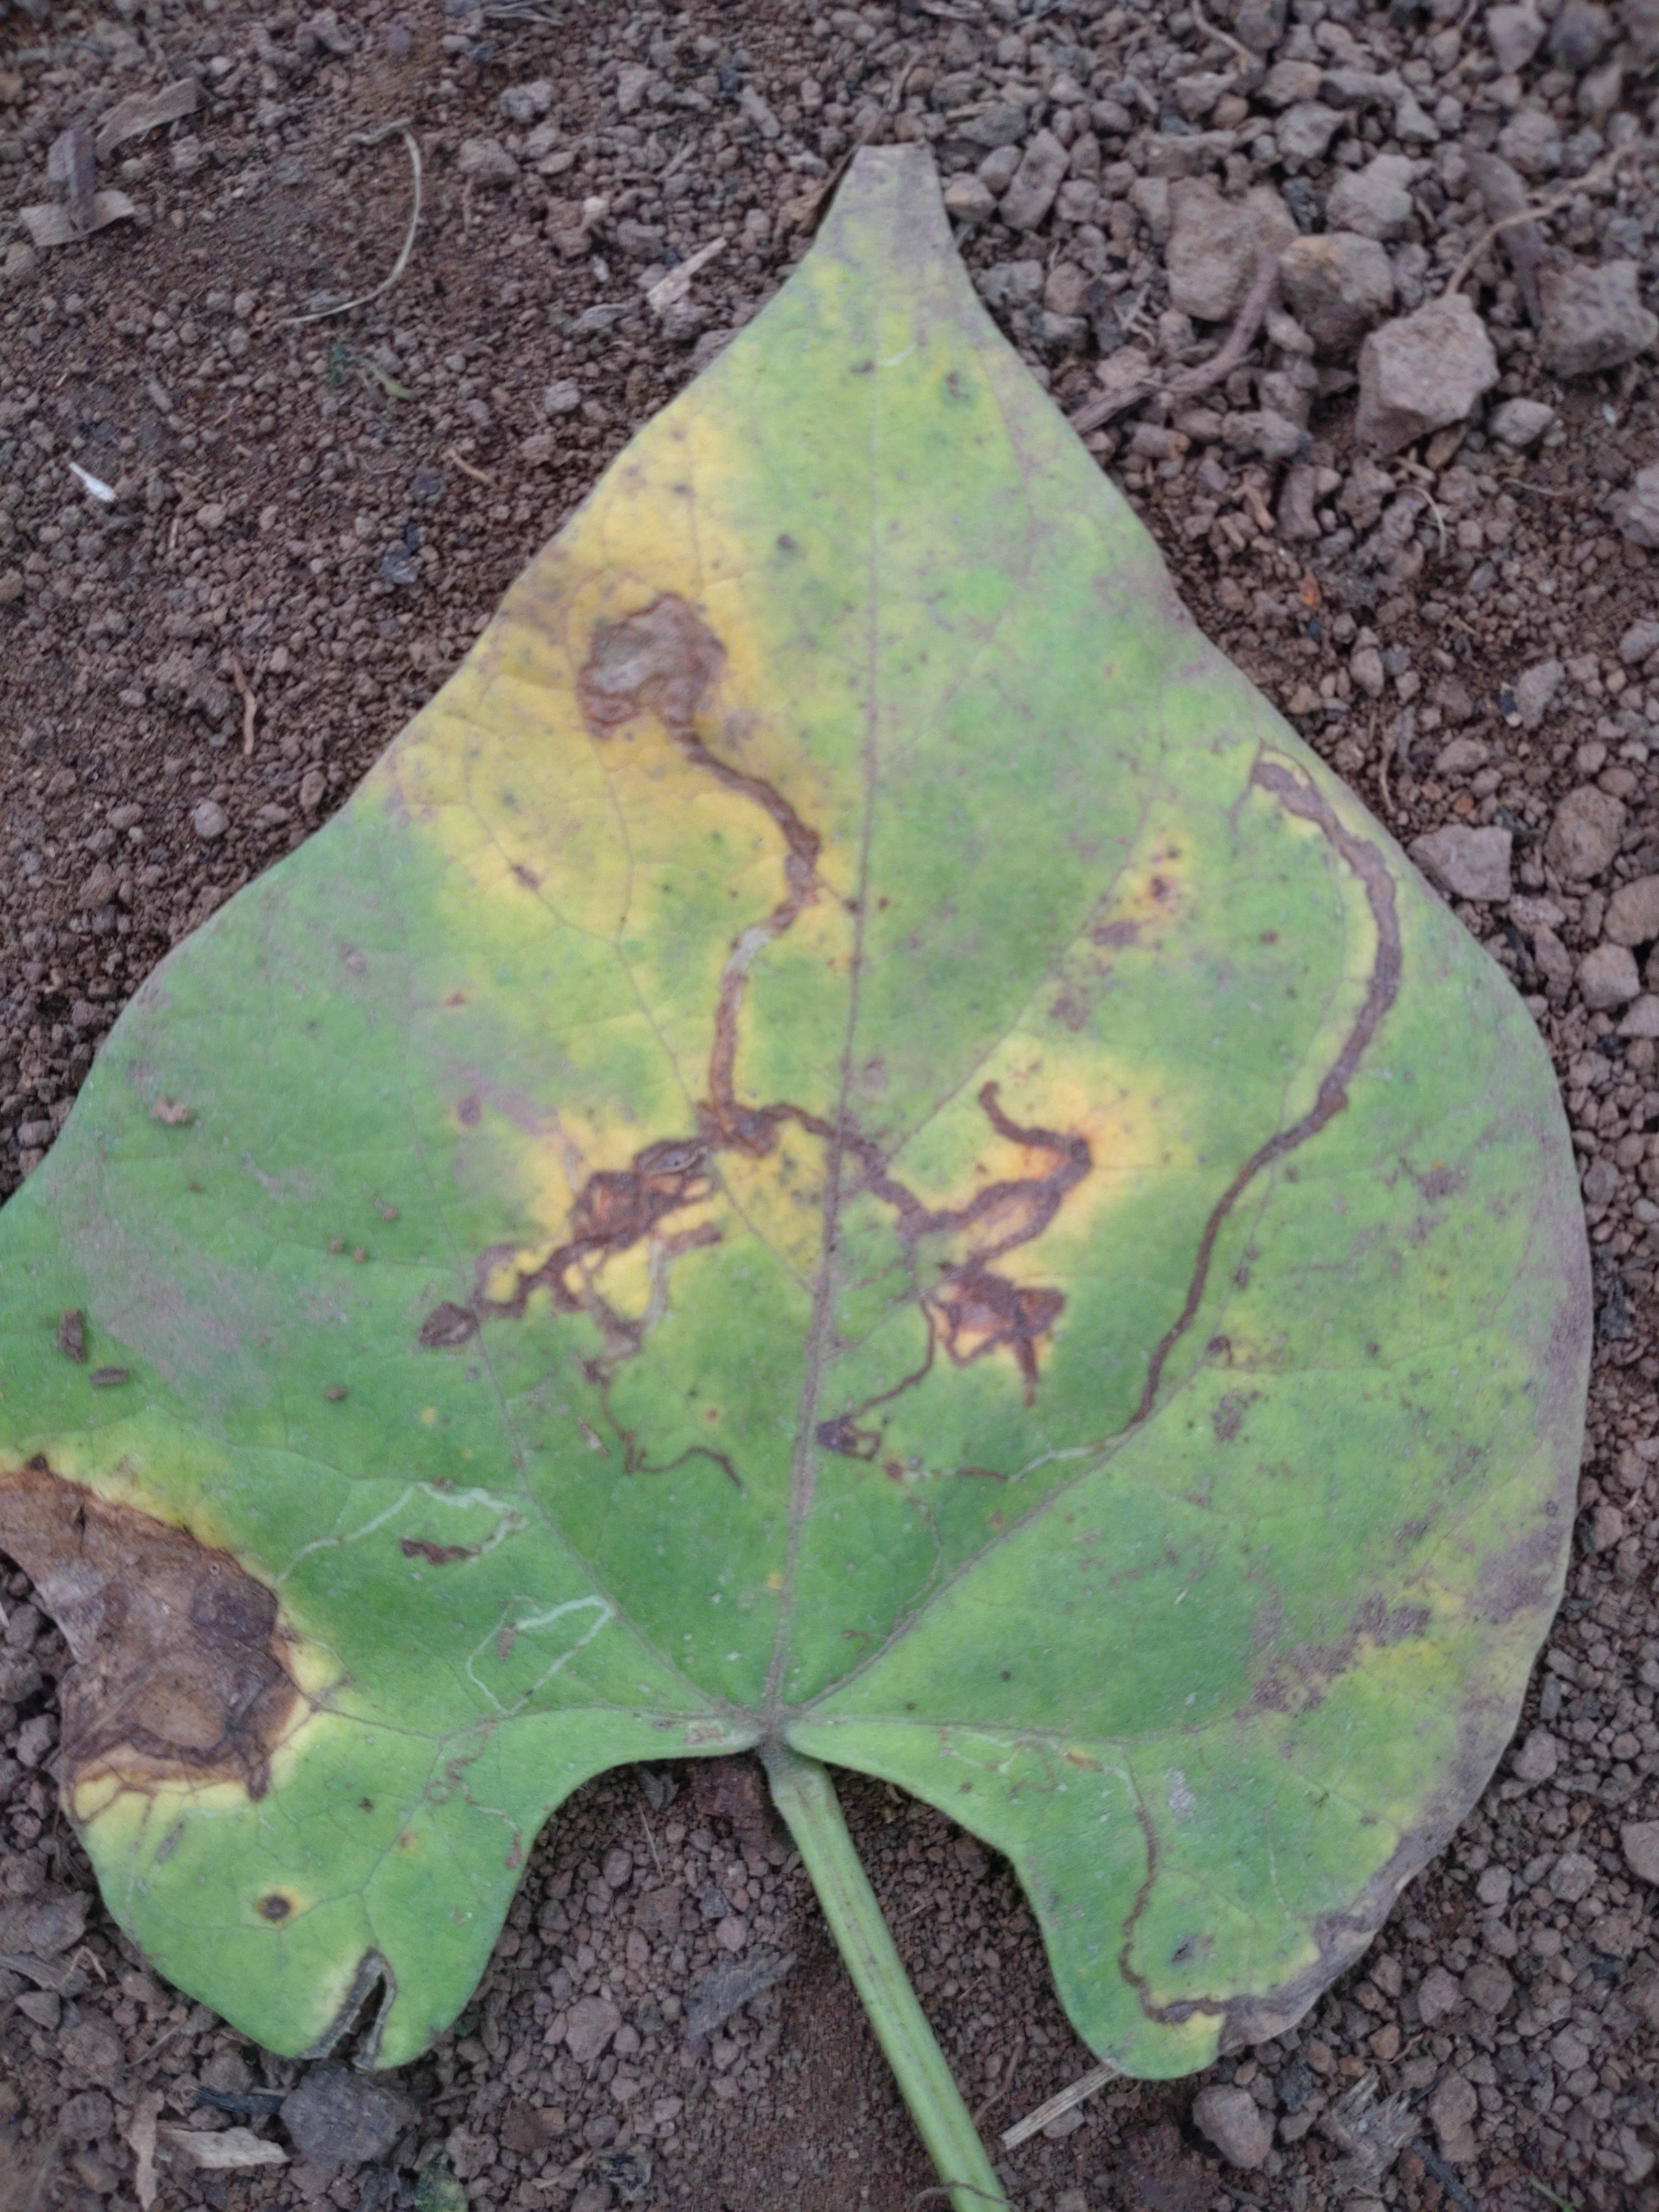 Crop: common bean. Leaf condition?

rust
